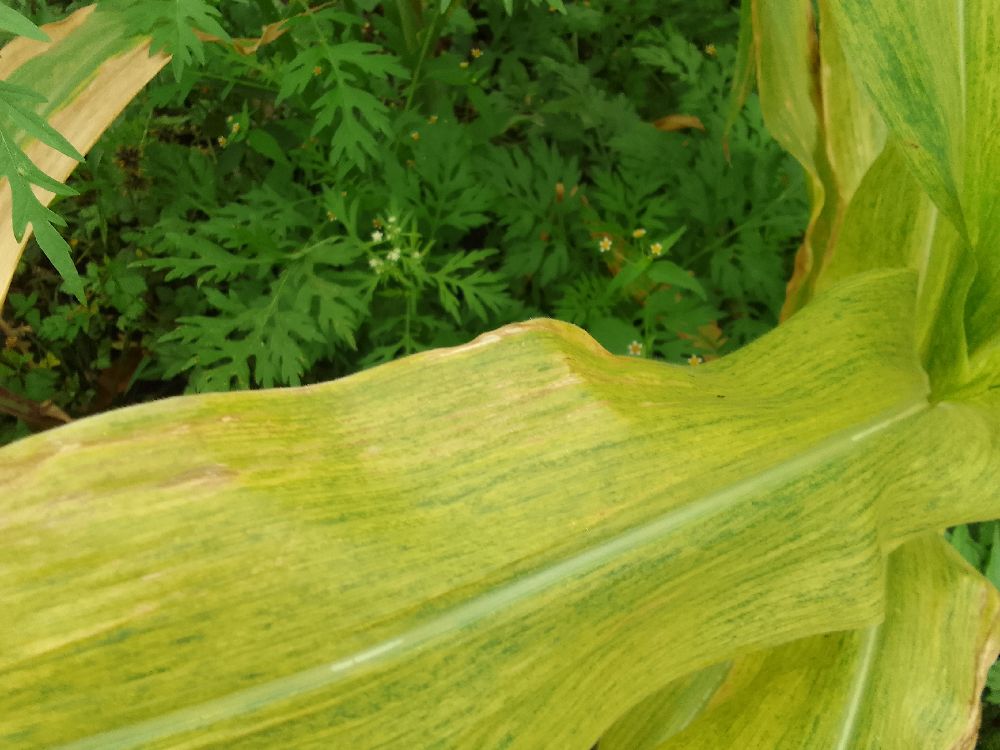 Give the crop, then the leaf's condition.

maize, maize lethal necrosis
